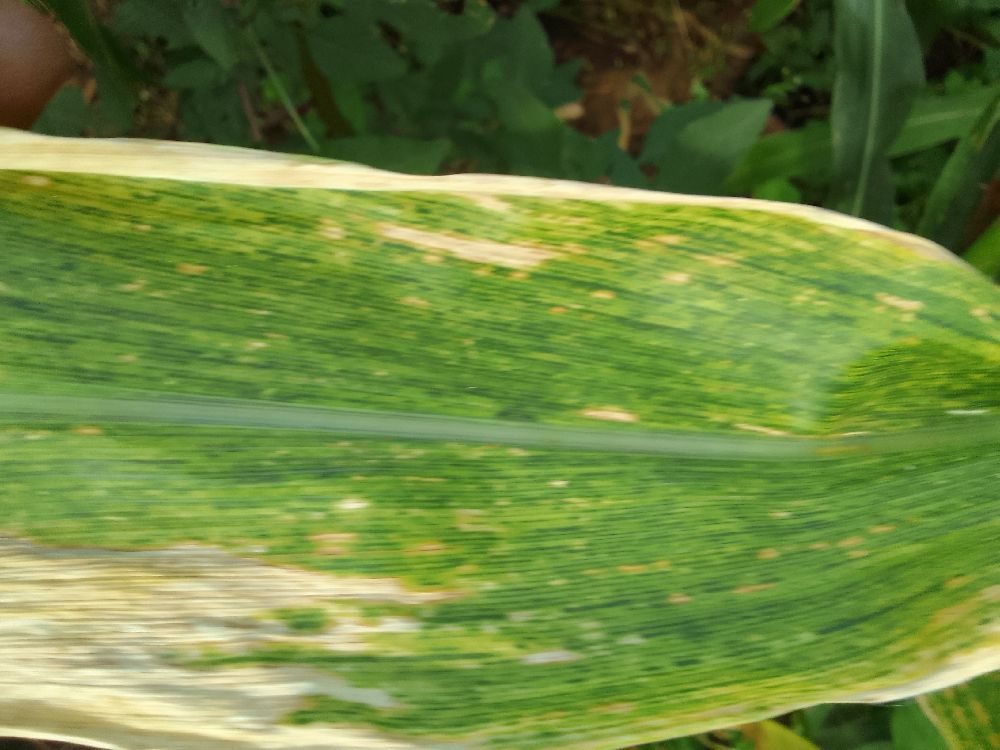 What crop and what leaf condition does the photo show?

maize, maize lethal necrosis
